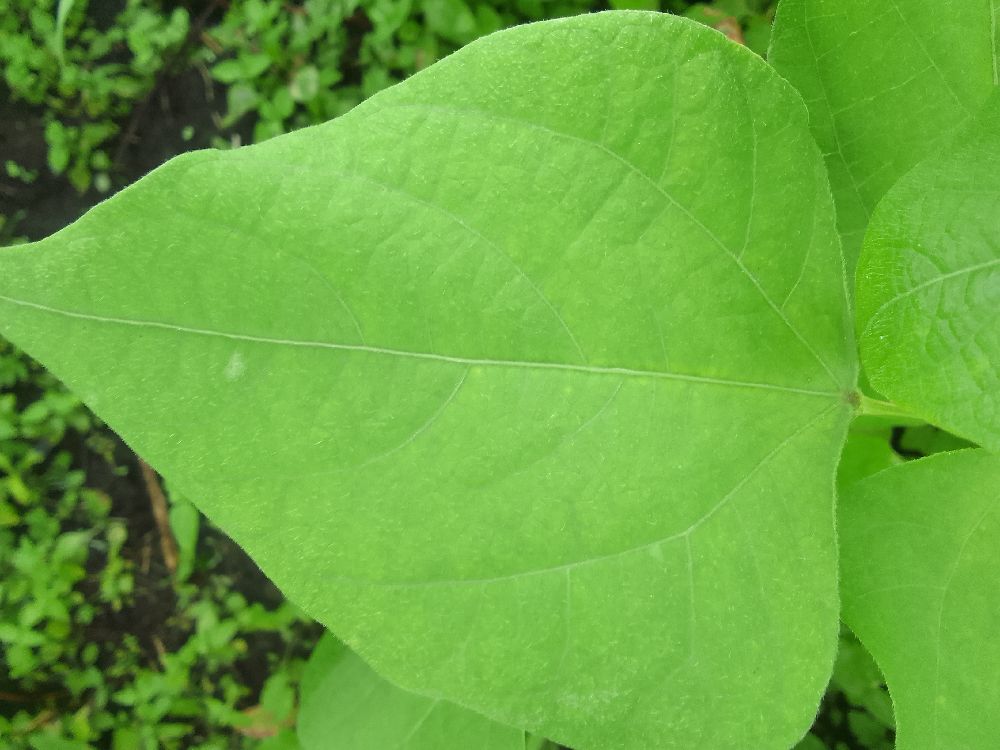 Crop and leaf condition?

common bean, healthy
